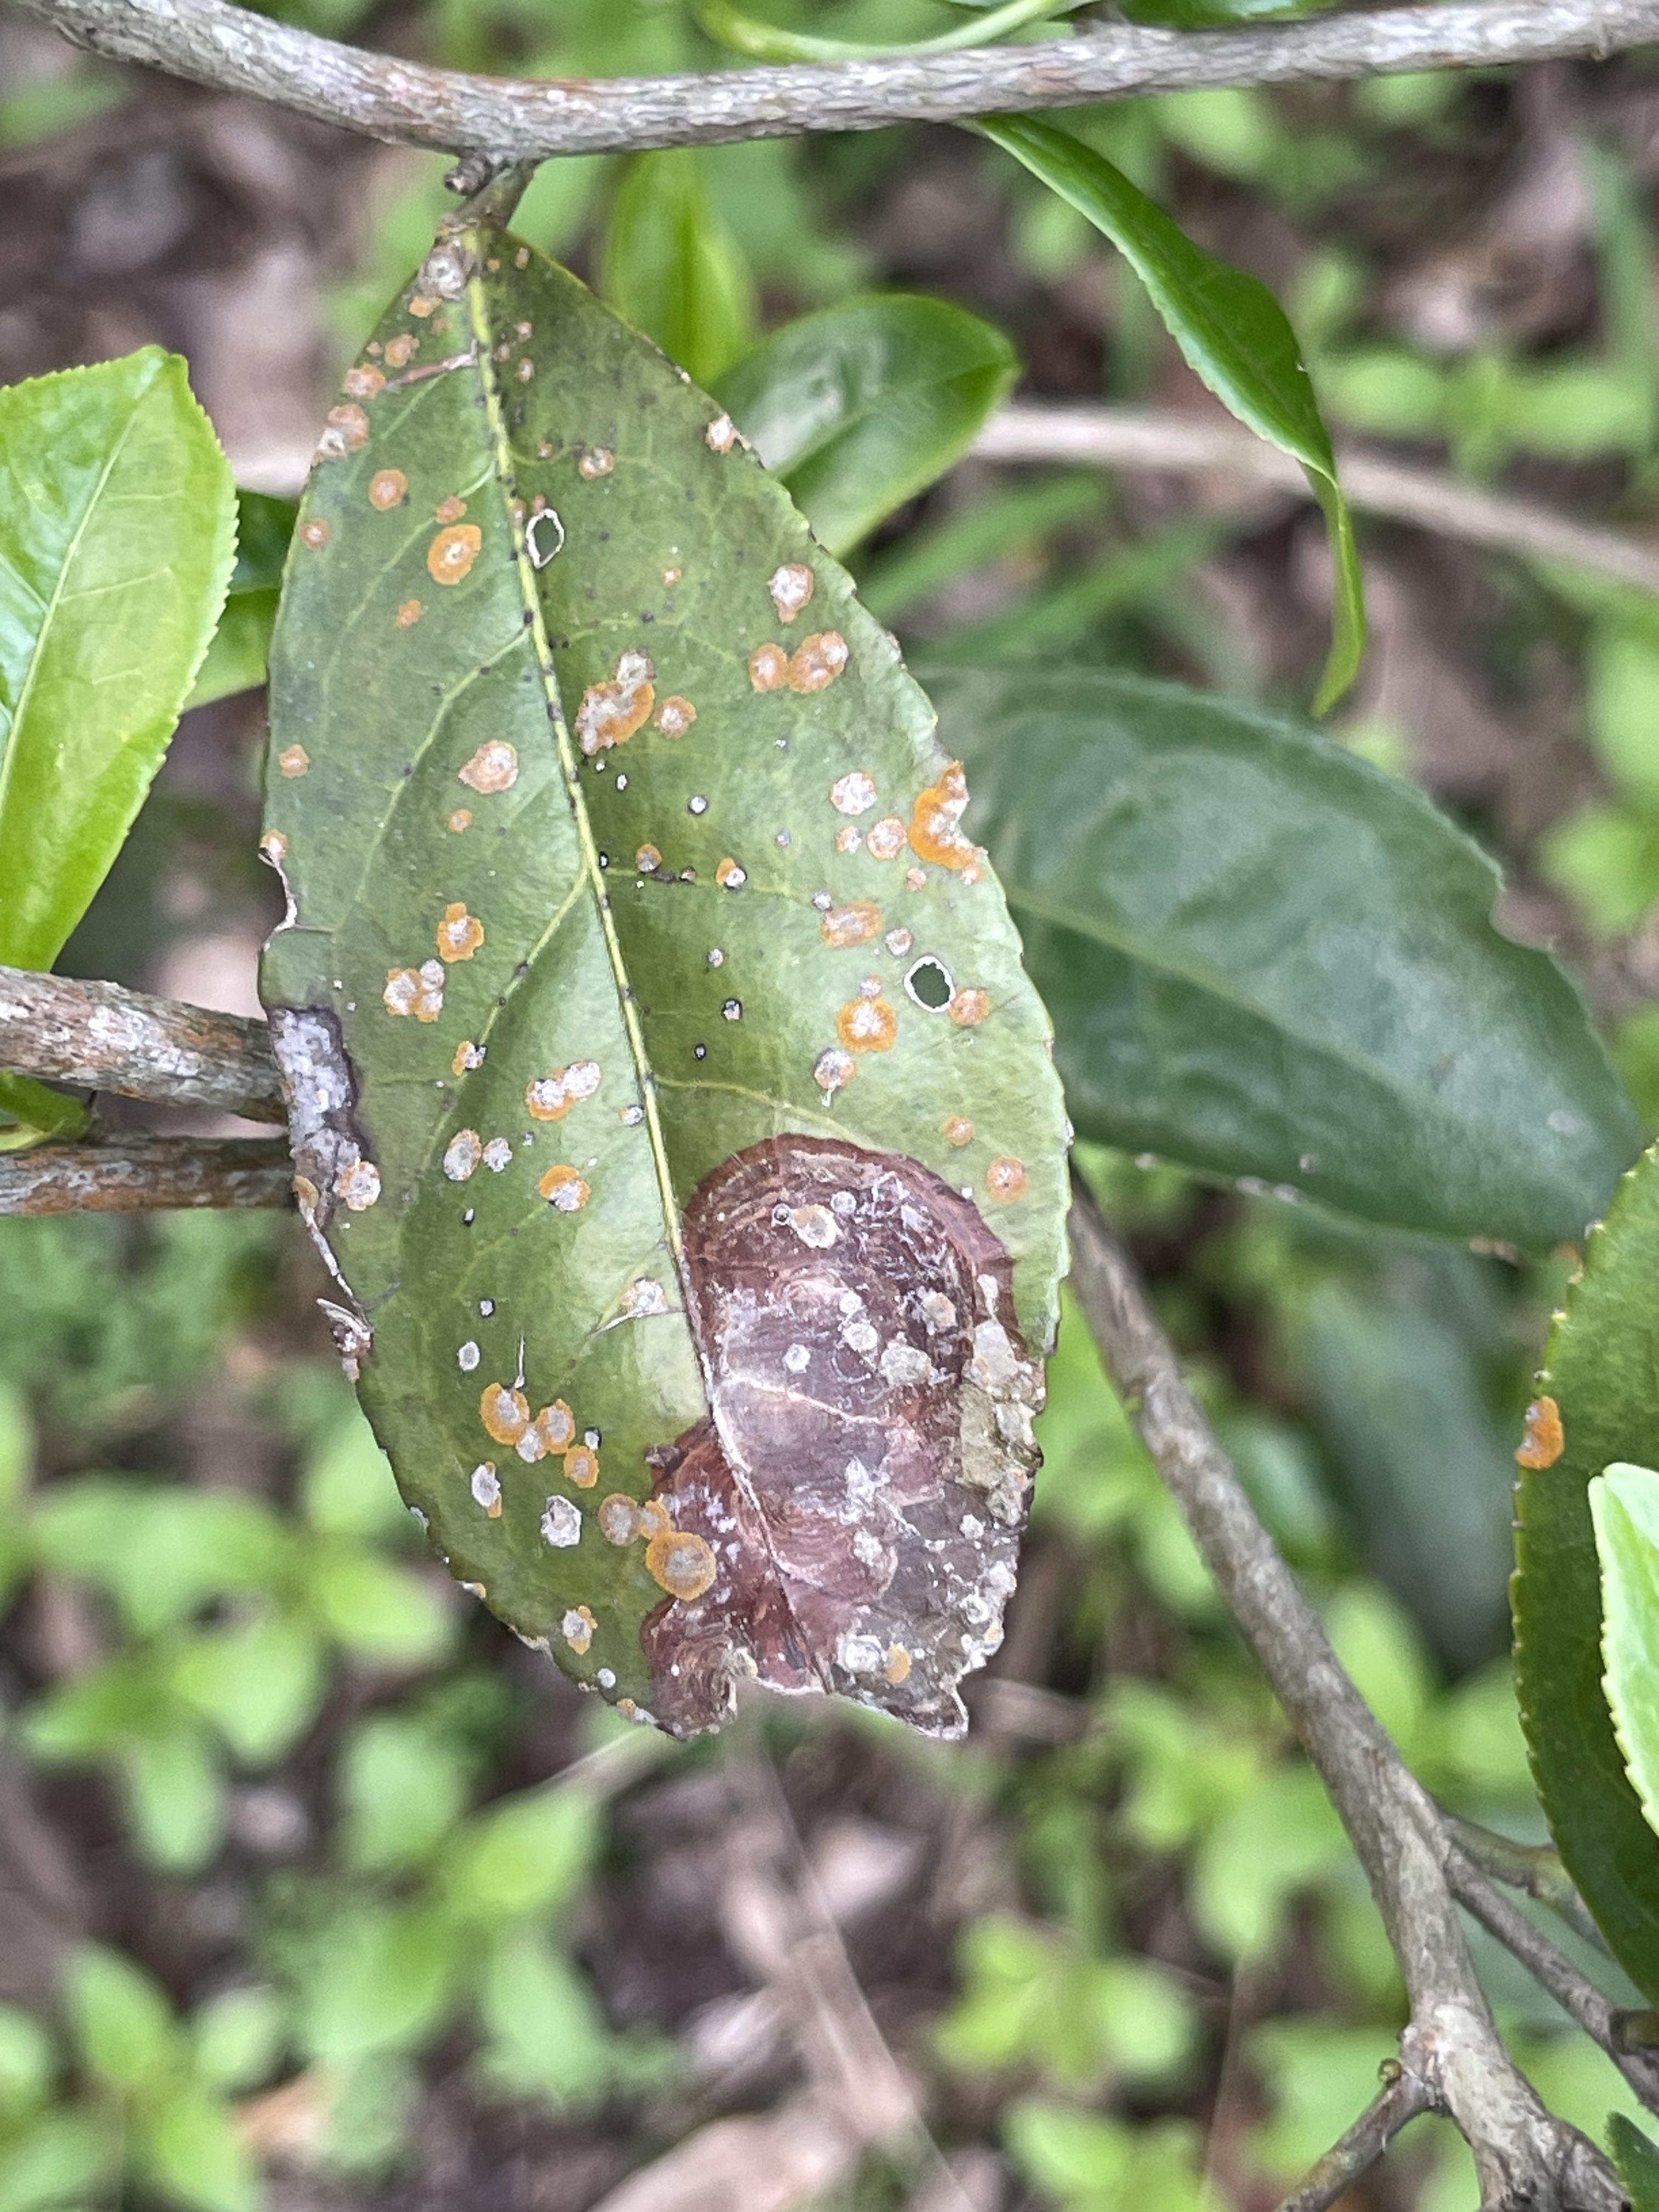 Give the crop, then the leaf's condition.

tea, blight
